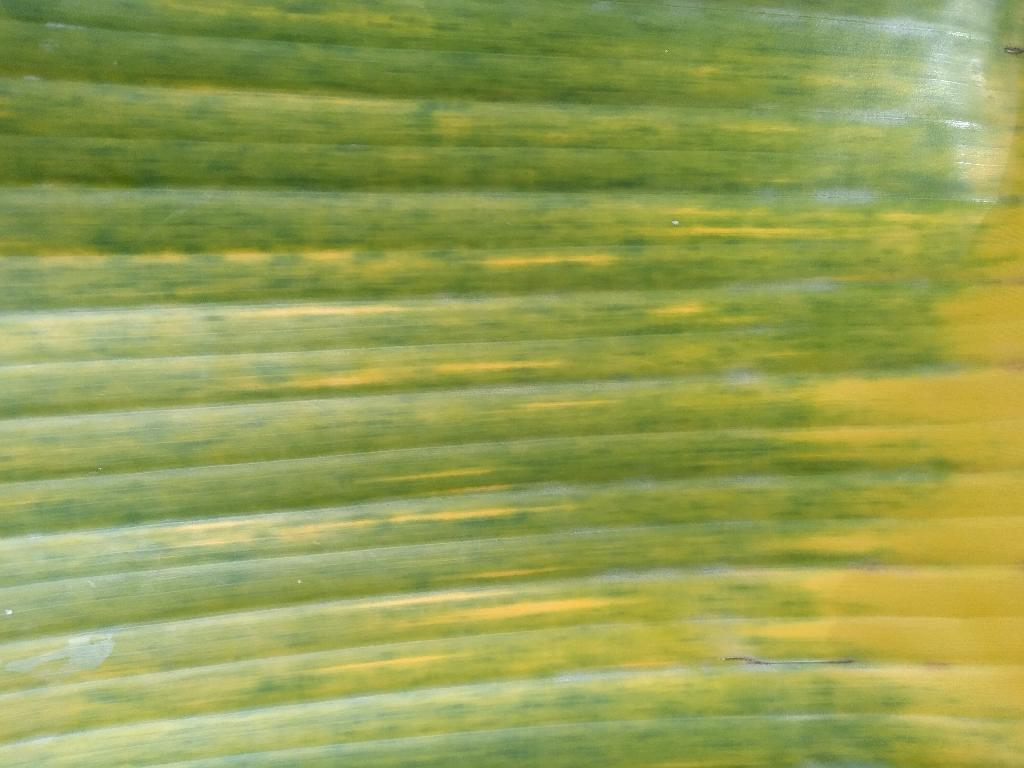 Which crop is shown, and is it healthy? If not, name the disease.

banana, fusarium wilt race 1
